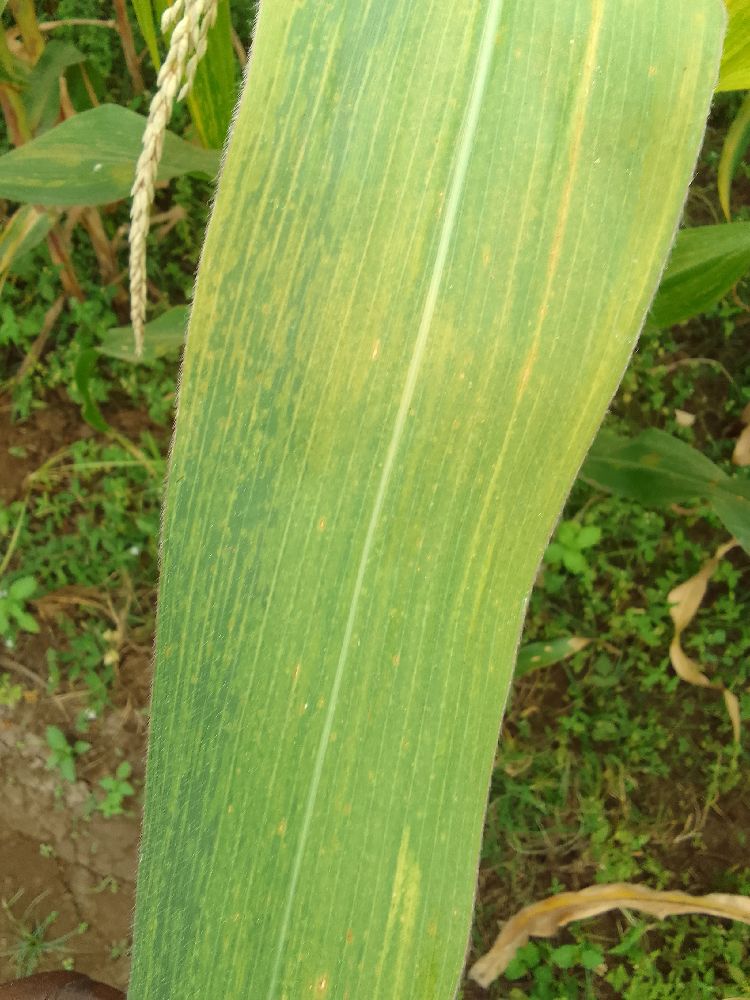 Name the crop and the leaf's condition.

maize, maize lethal necrosis
